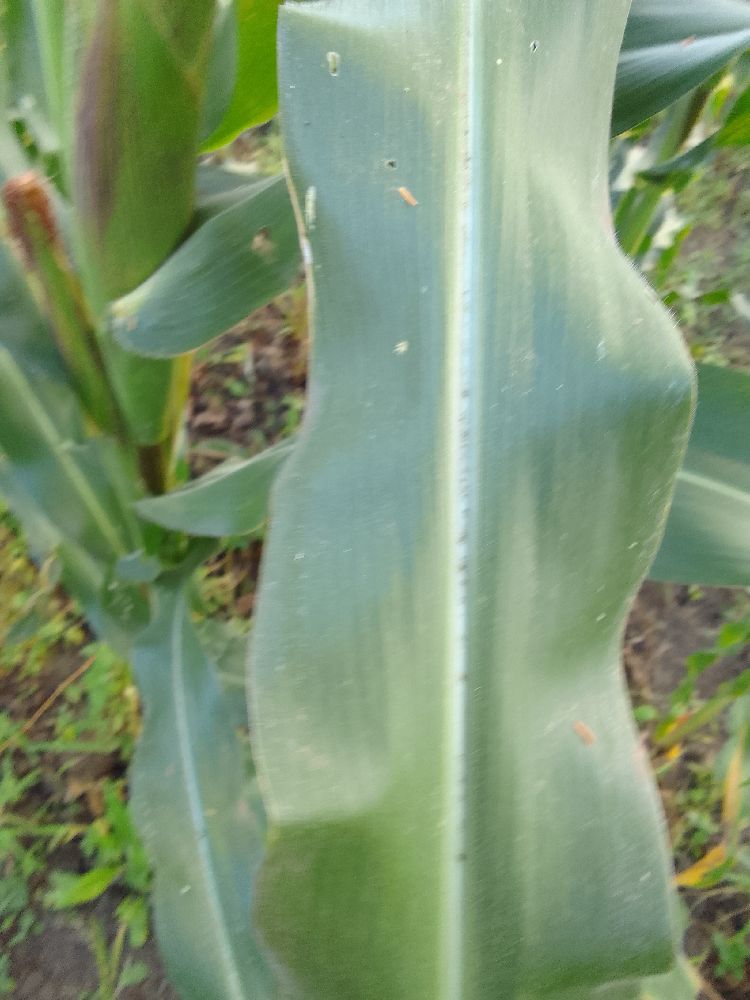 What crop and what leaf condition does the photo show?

maize, healthy
